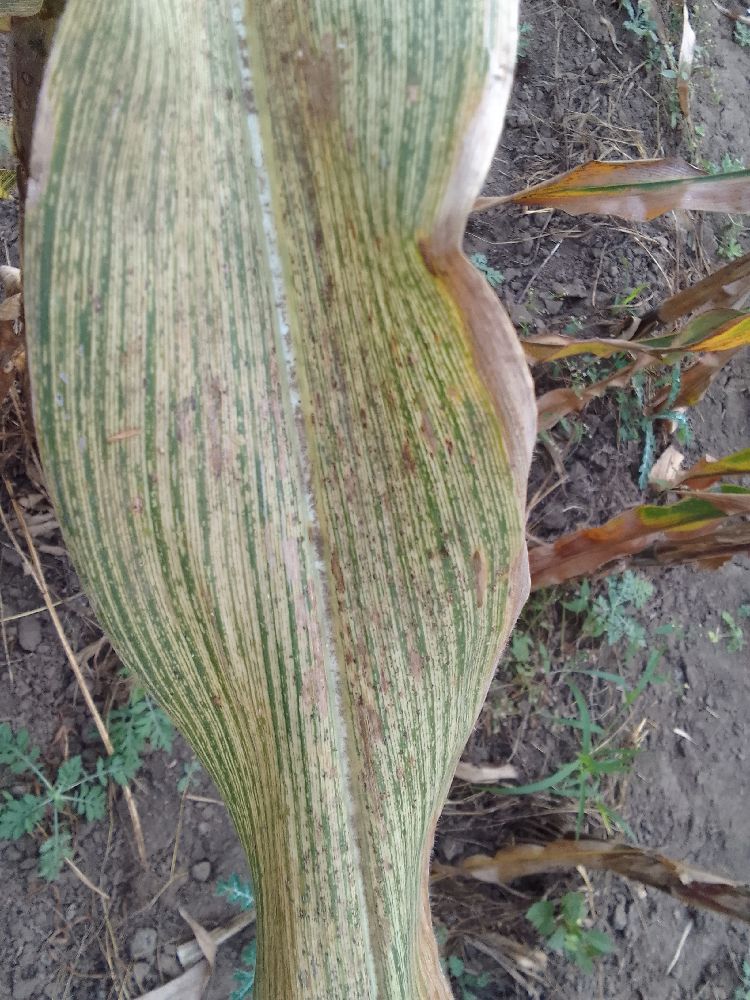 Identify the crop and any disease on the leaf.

maize, maize streak virus
